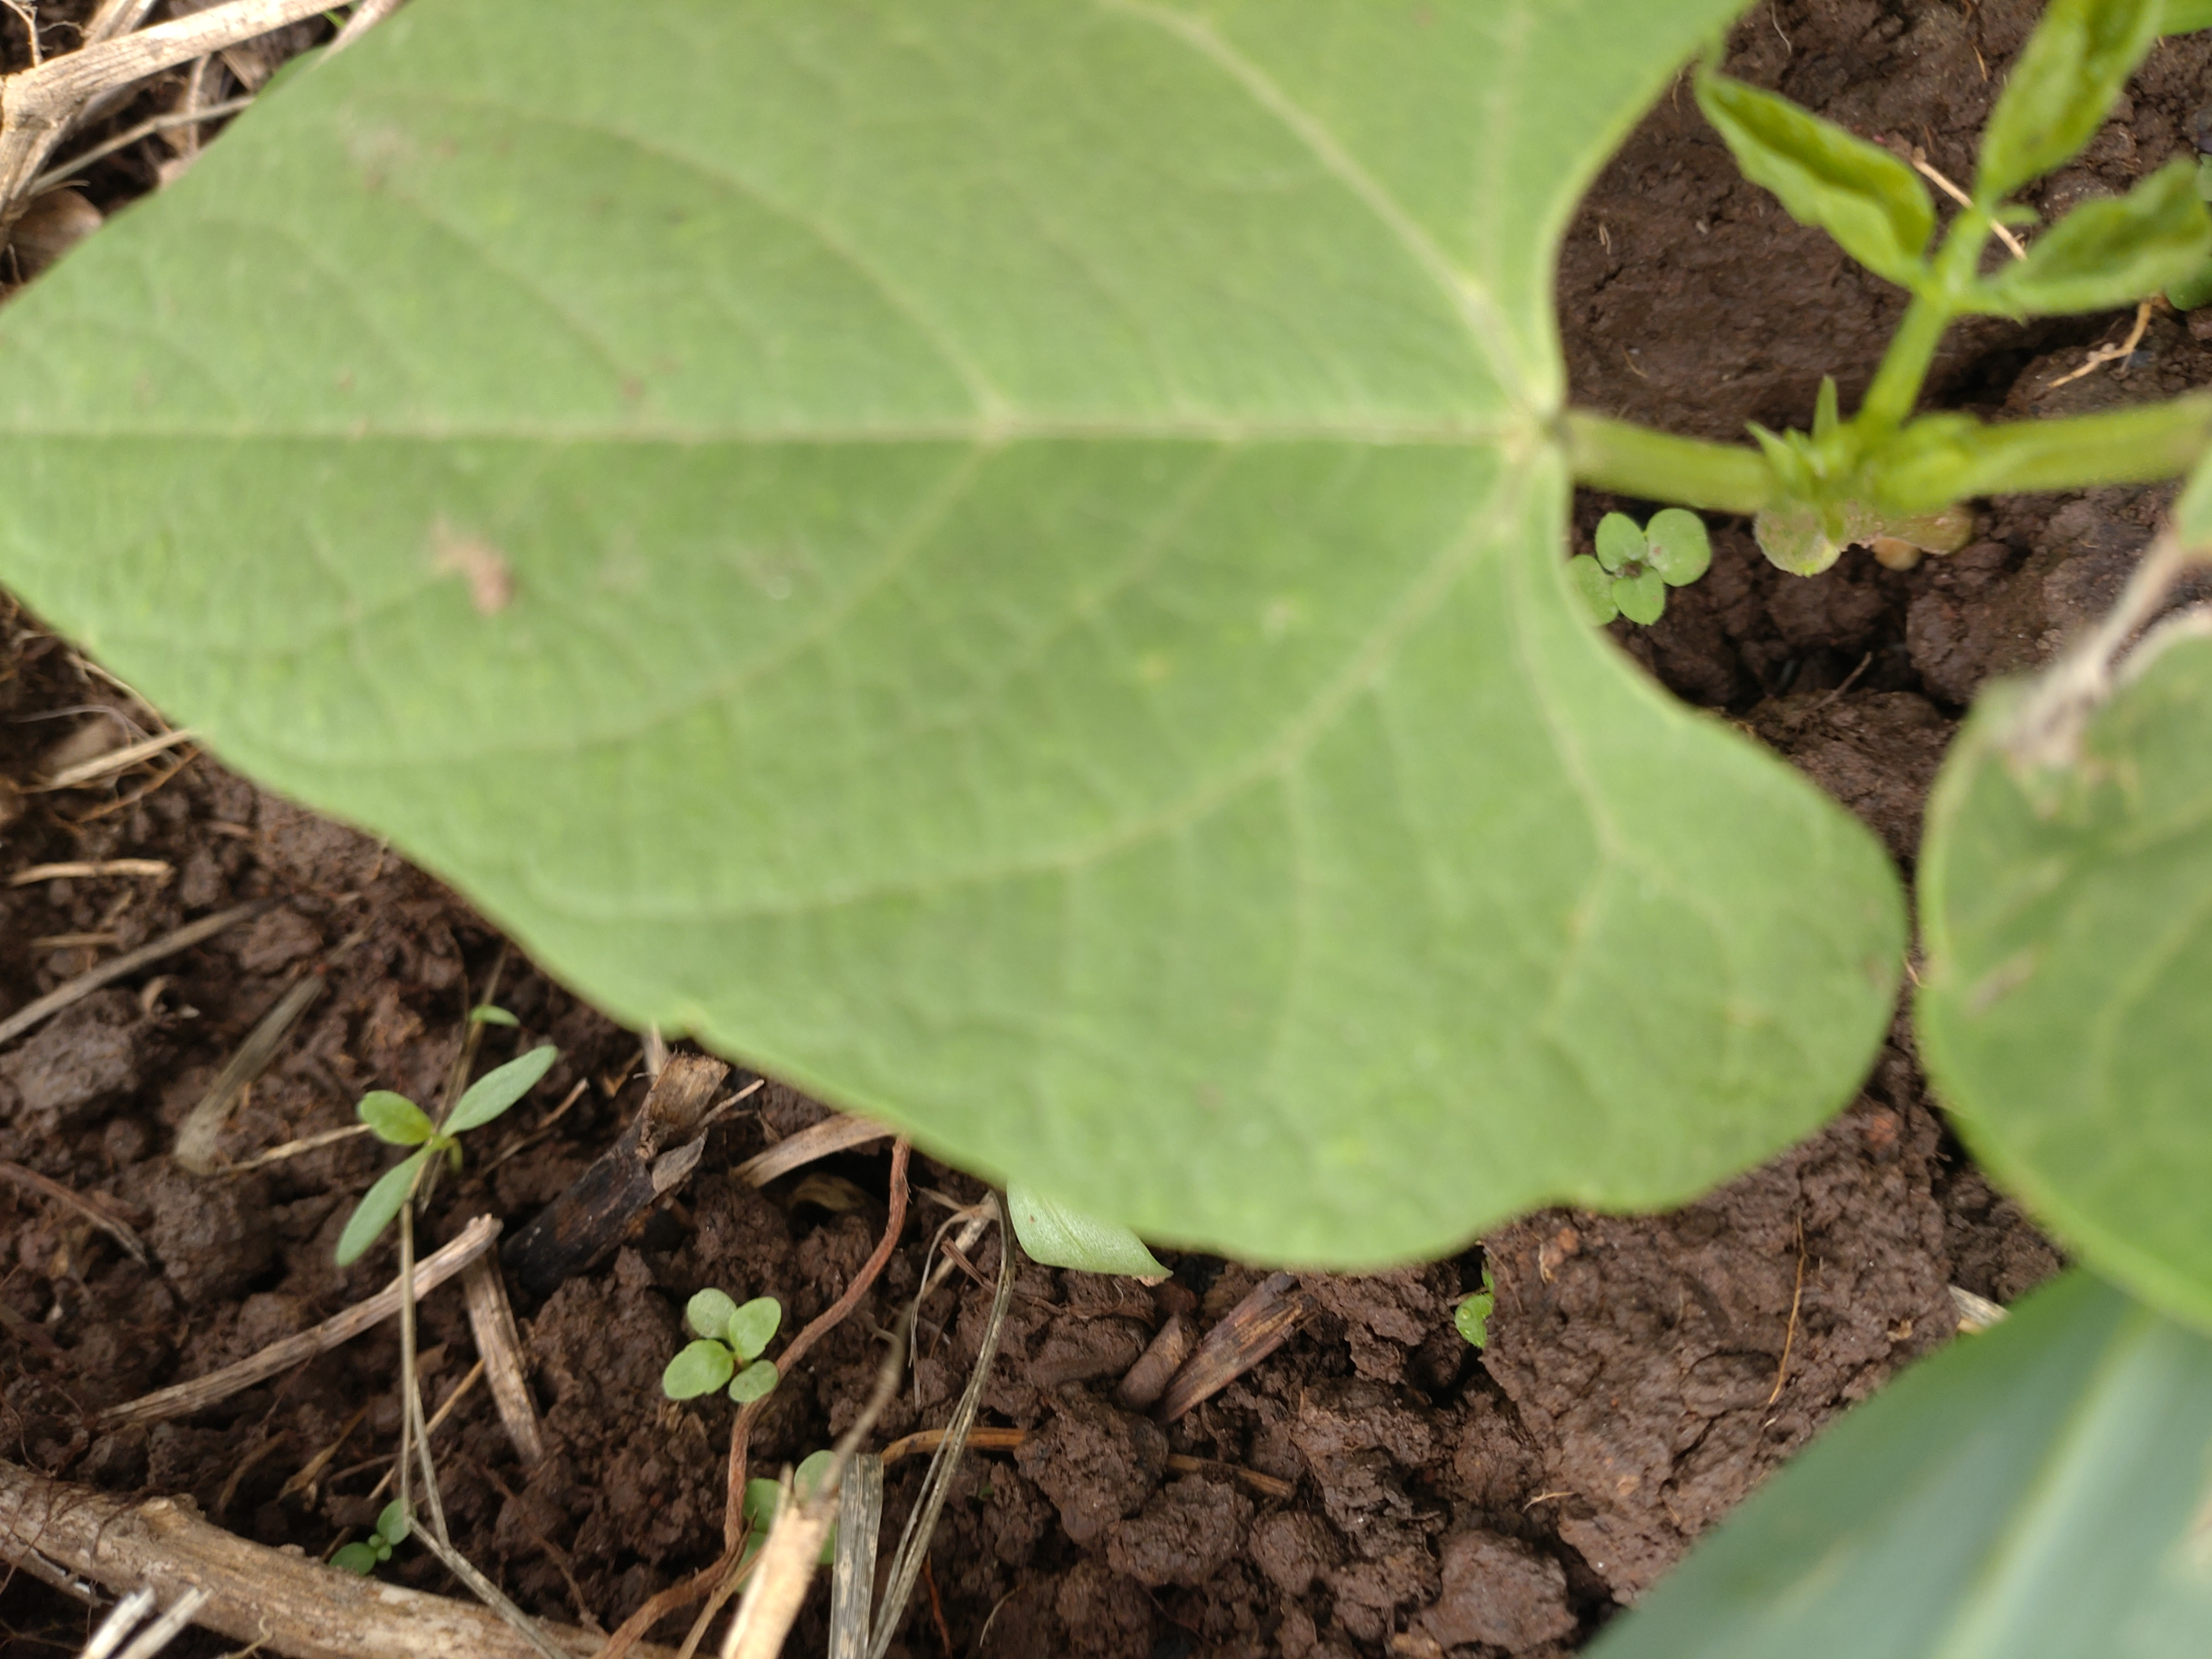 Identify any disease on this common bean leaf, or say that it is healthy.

healthy
